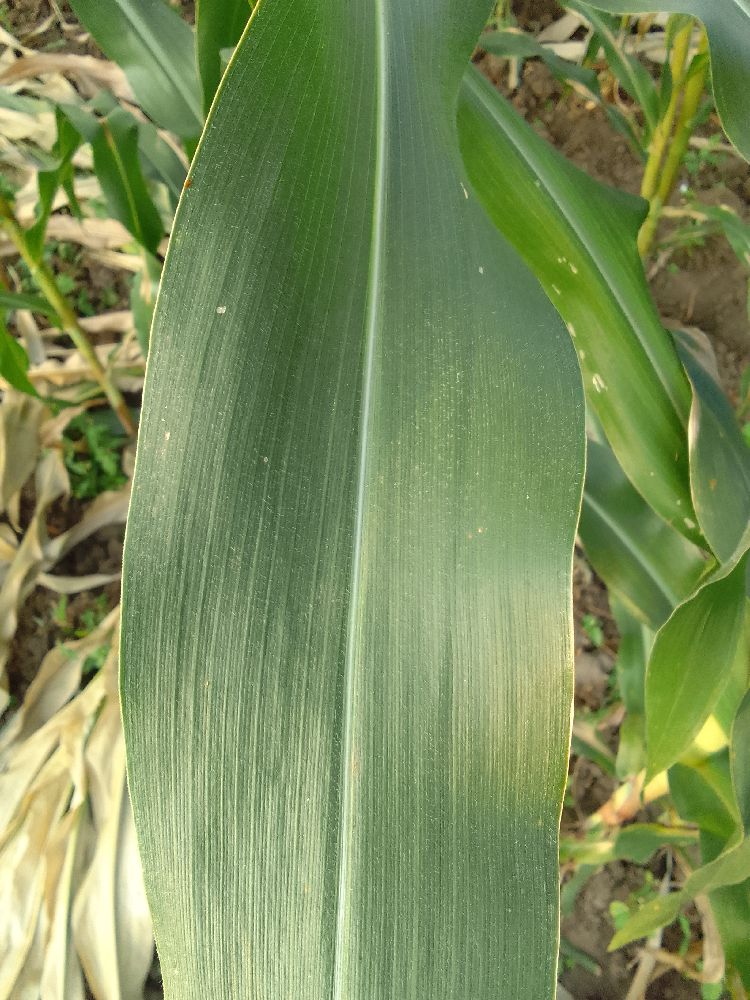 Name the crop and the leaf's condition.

maize, healthy
